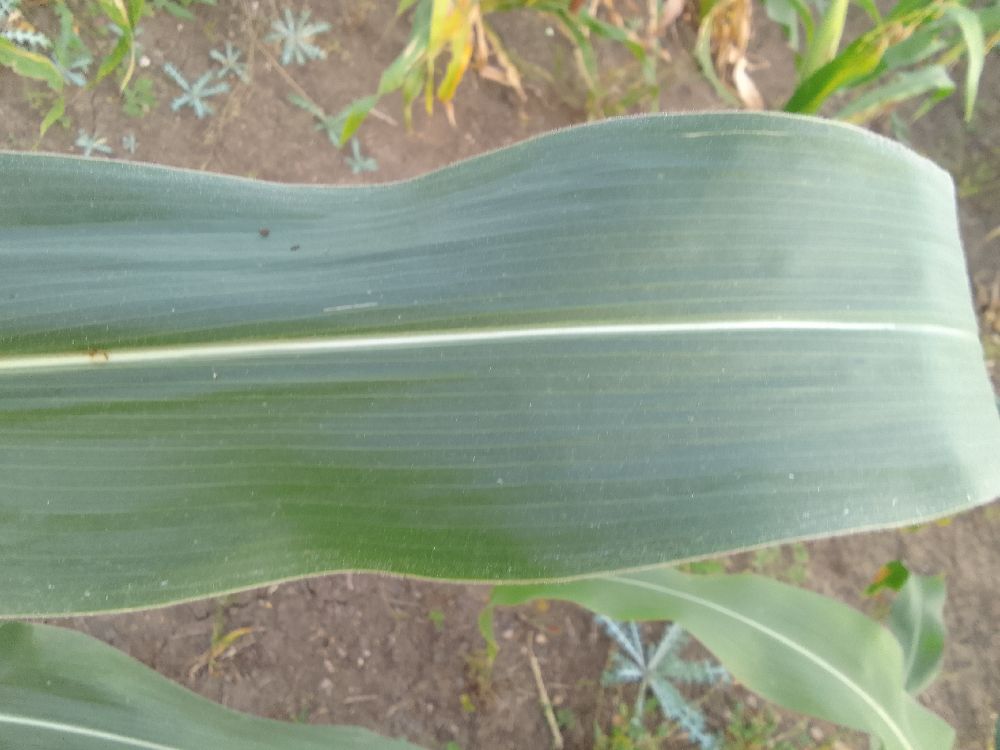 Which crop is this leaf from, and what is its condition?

maize, healthy
